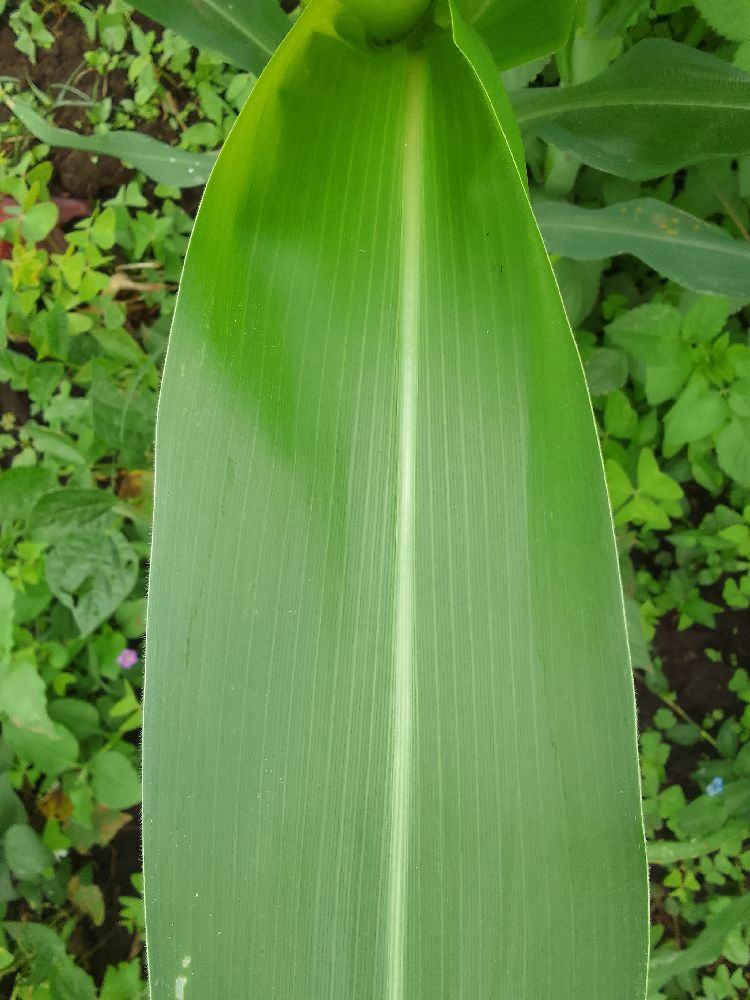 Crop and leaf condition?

maize, healthy
